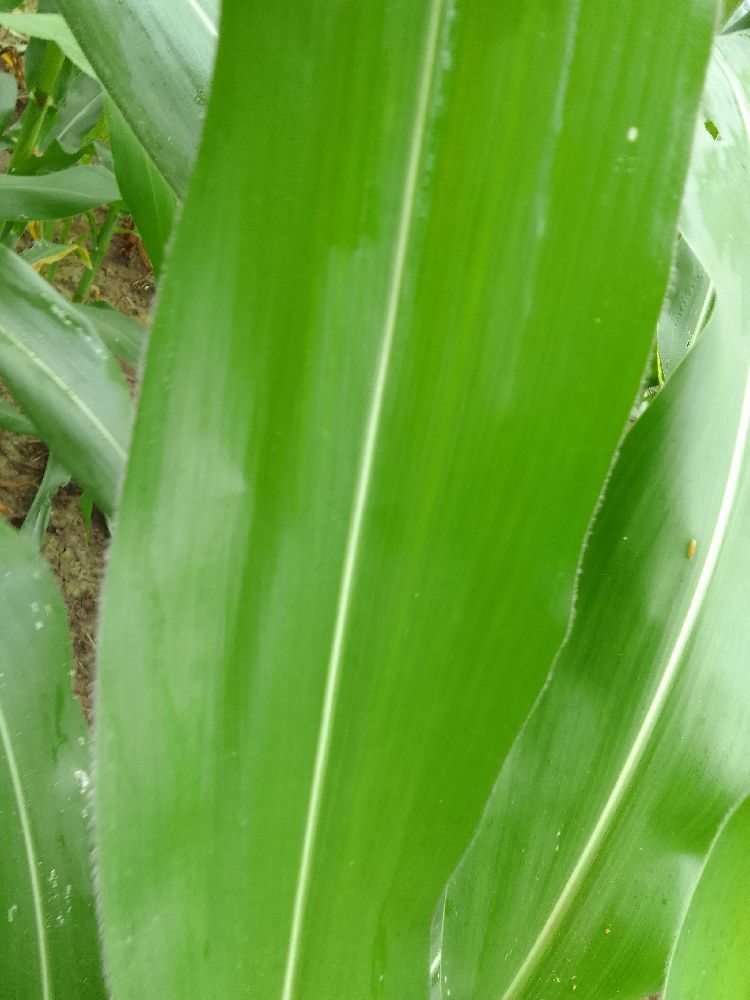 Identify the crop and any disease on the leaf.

maize, healthy
